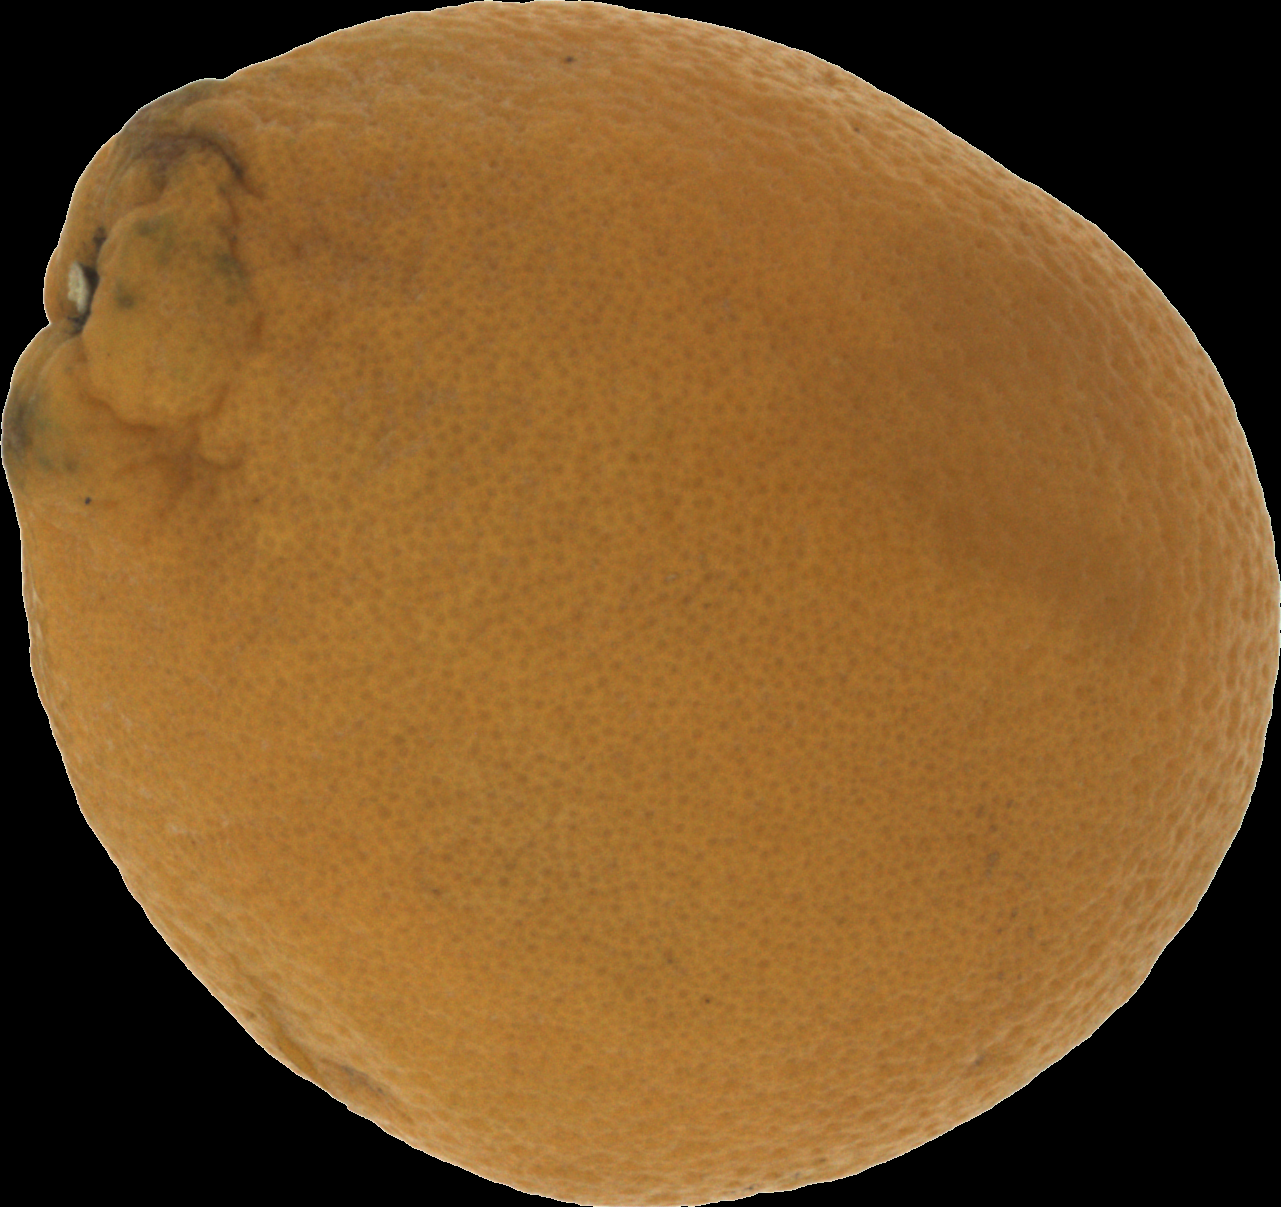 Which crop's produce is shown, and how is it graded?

orange, bad
